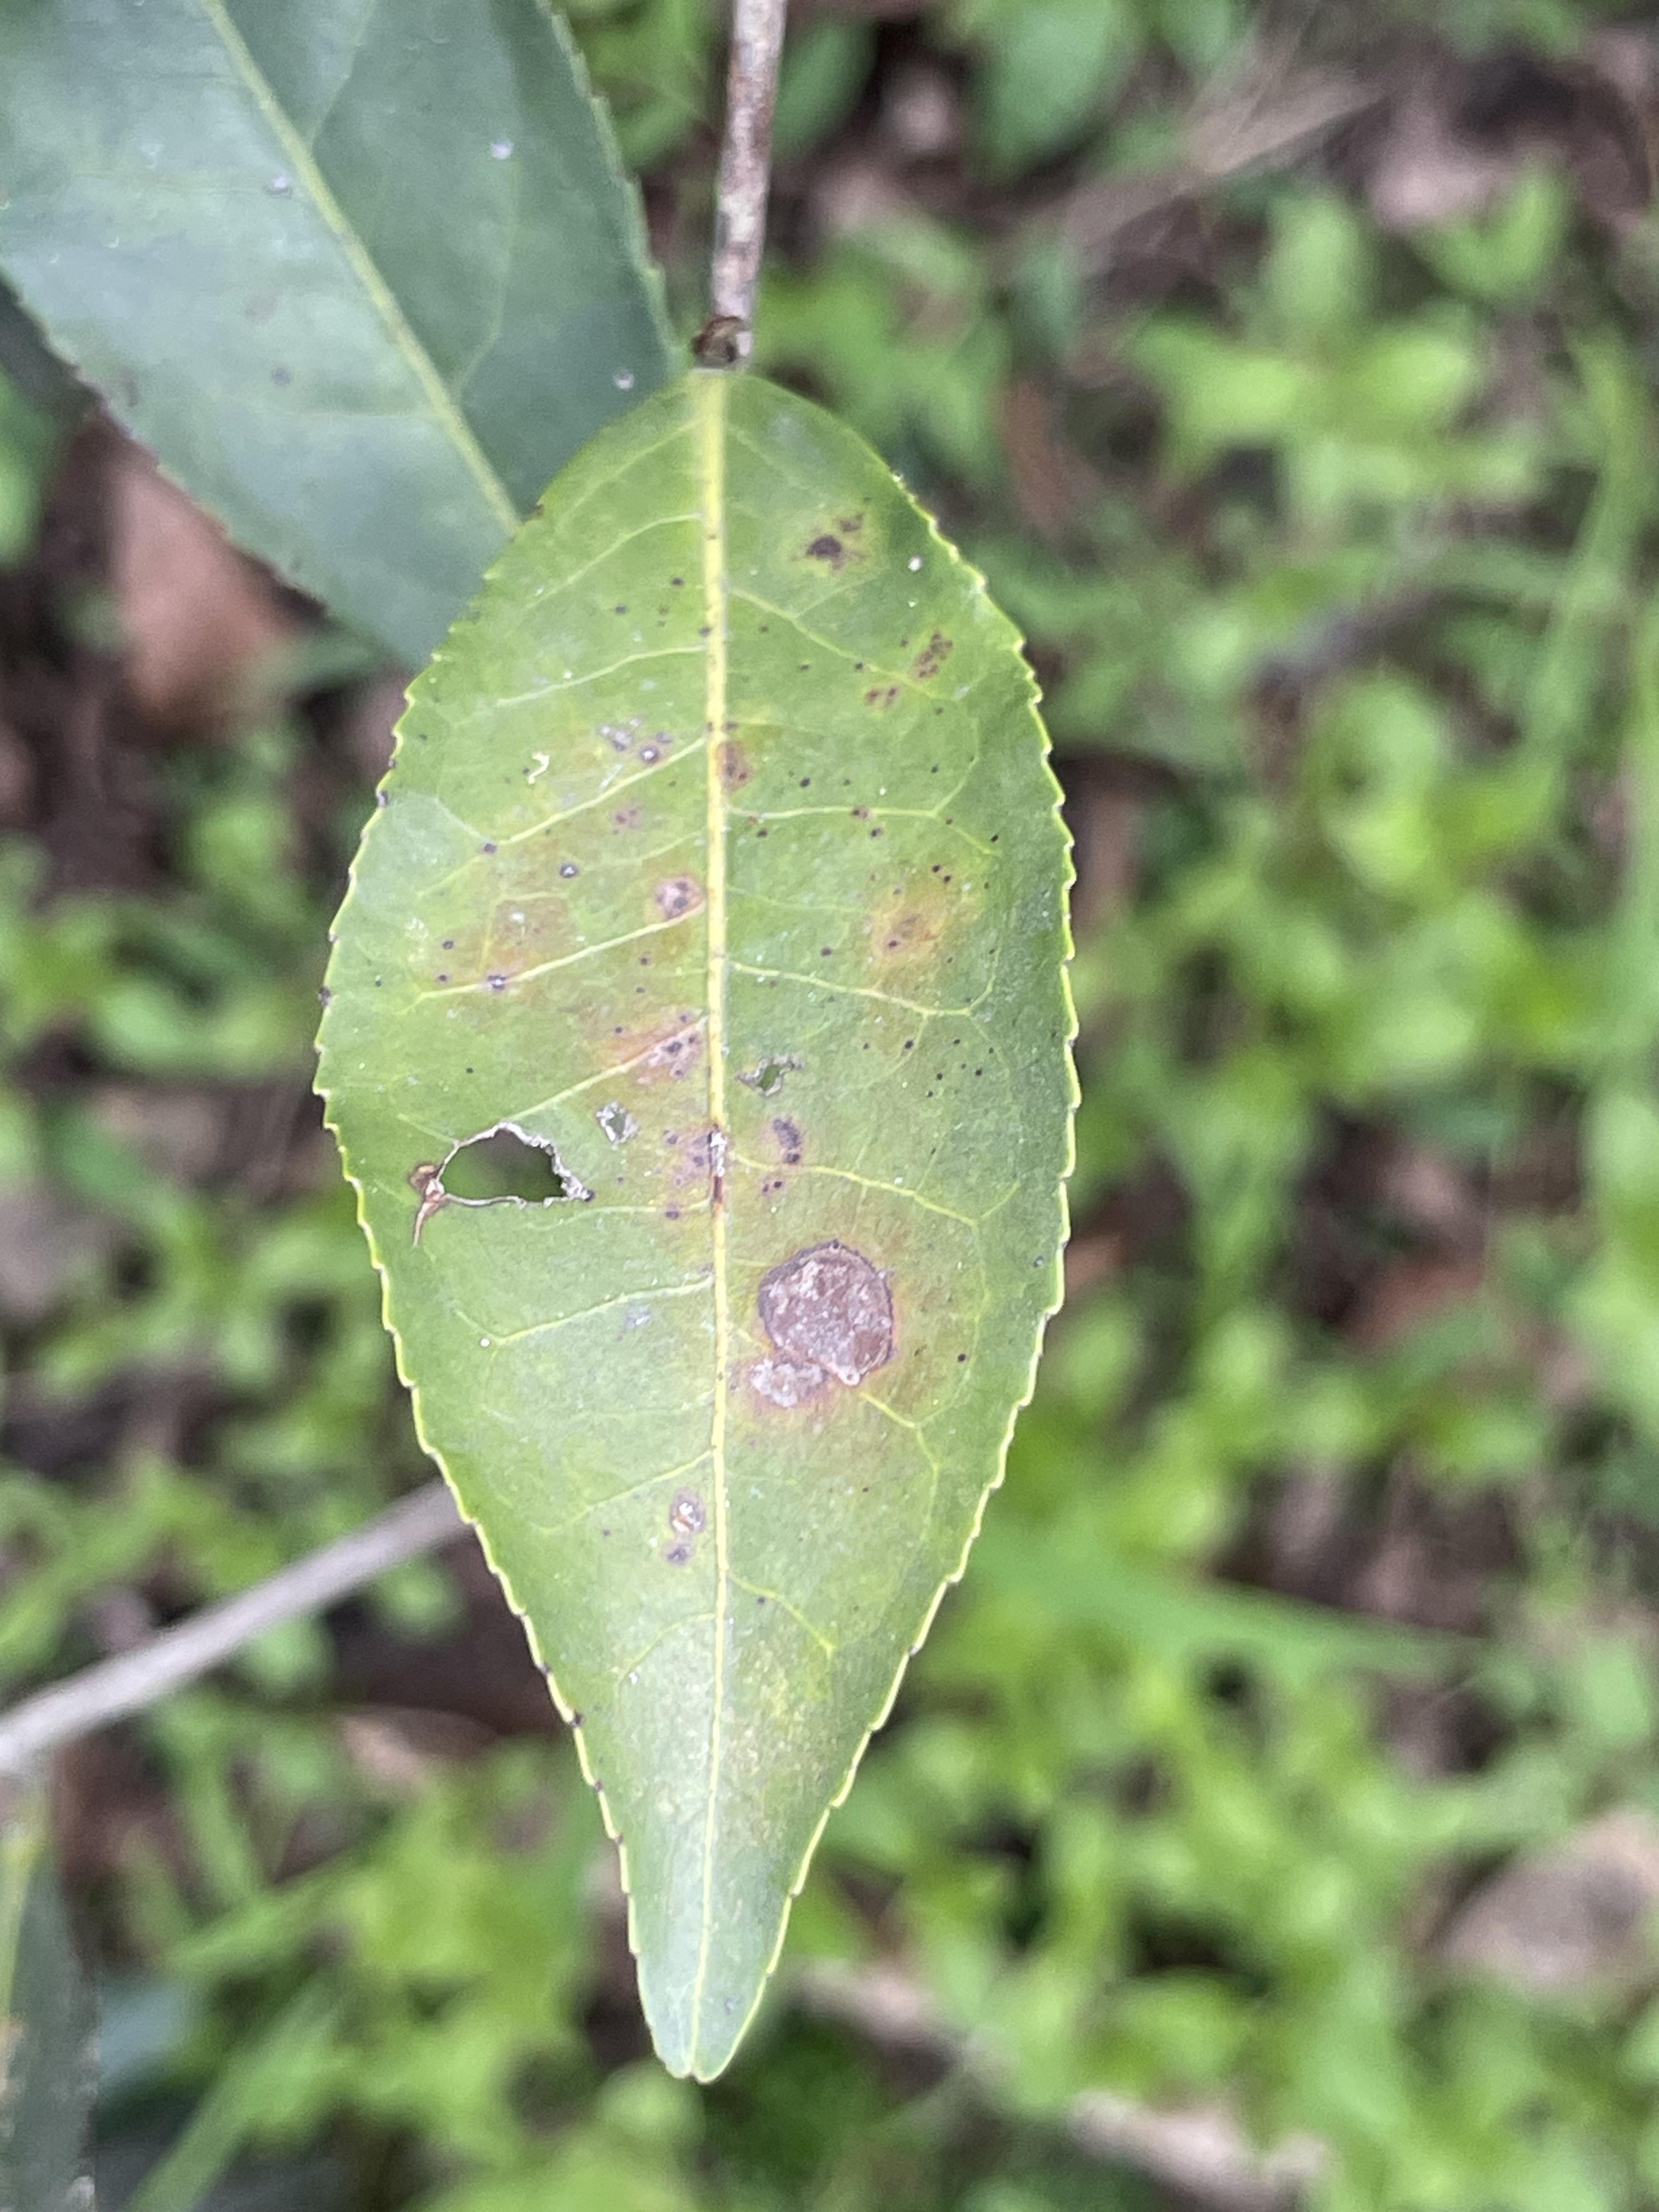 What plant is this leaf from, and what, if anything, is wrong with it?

tea, blight
